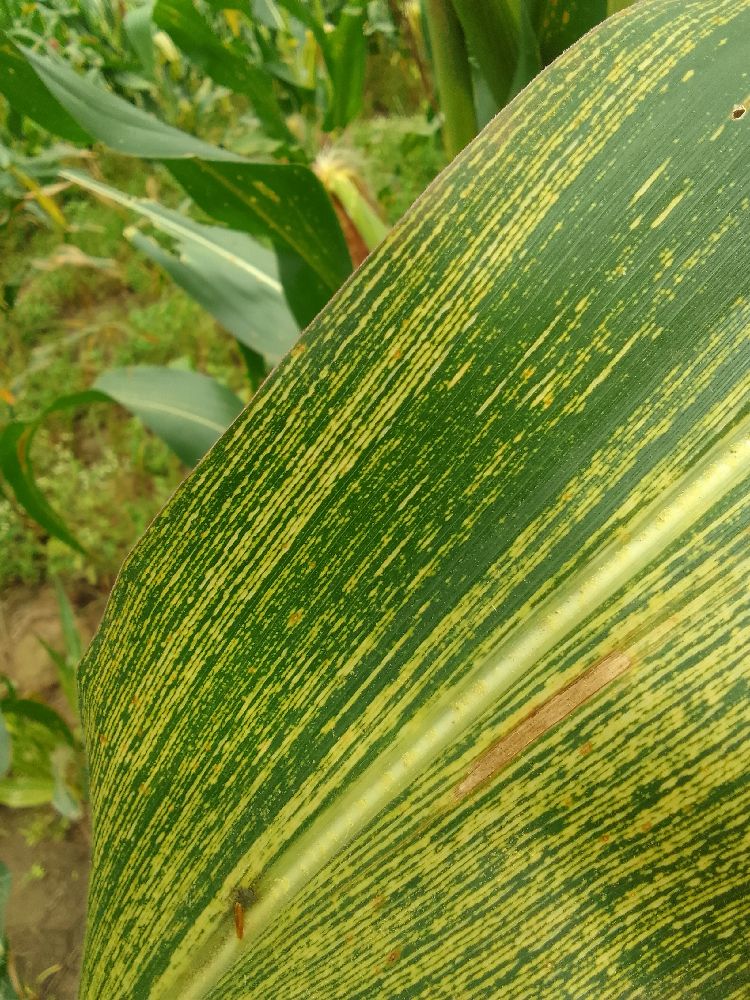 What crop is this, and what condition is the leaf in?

maize, maize streak virus
